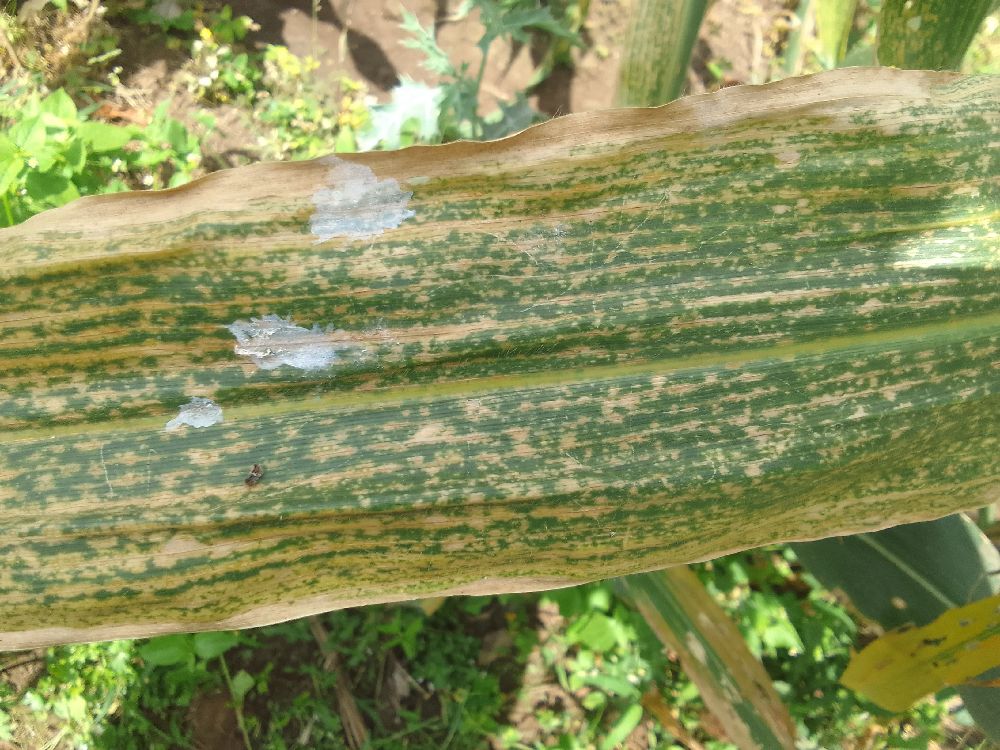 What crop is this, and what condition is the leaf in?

maize, maize lethal necrosis
